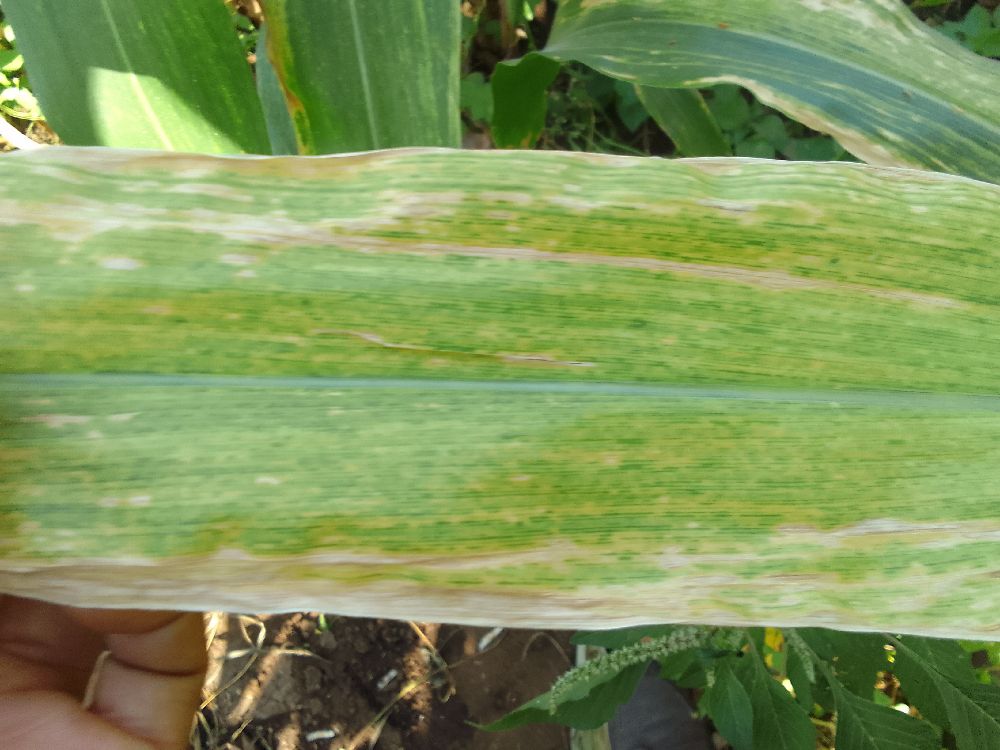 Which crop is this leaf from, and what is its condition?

maize, maize lethal necrosis
